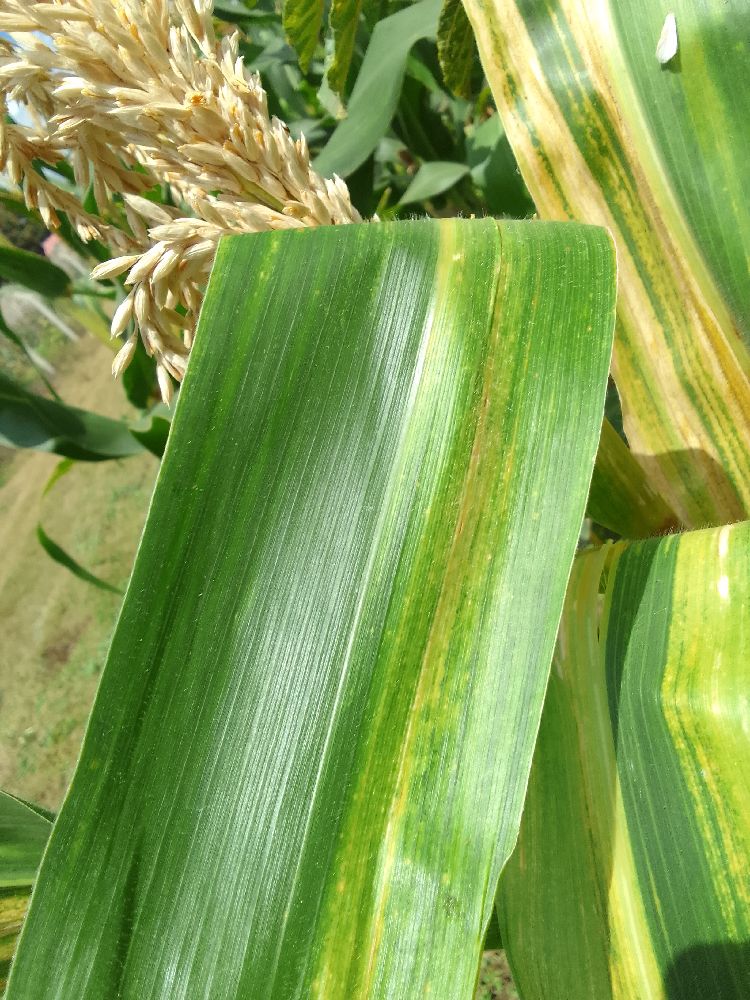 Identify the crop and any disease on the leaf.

maize, maize lethal necrosis
